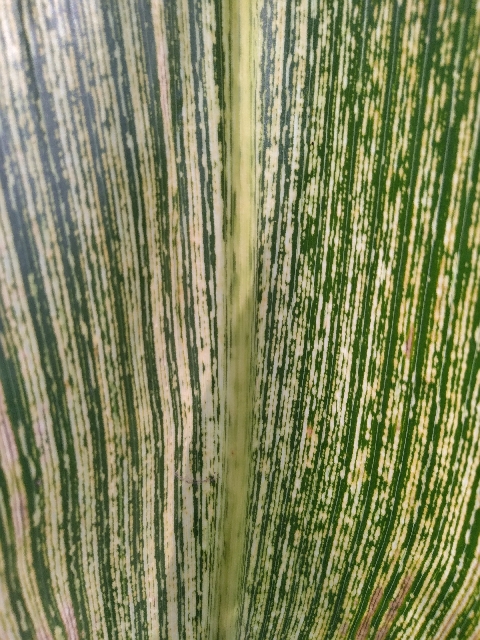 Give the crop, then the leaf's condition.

maize, maize streak virus
